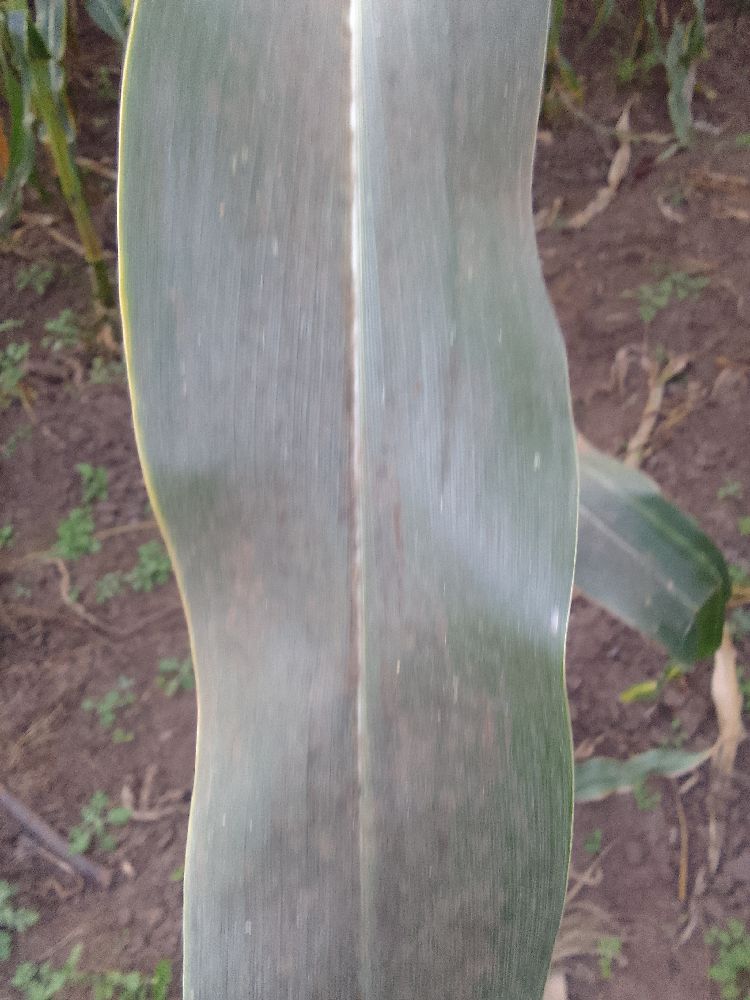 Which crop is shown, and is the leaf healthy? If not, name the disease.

maize, healthy
